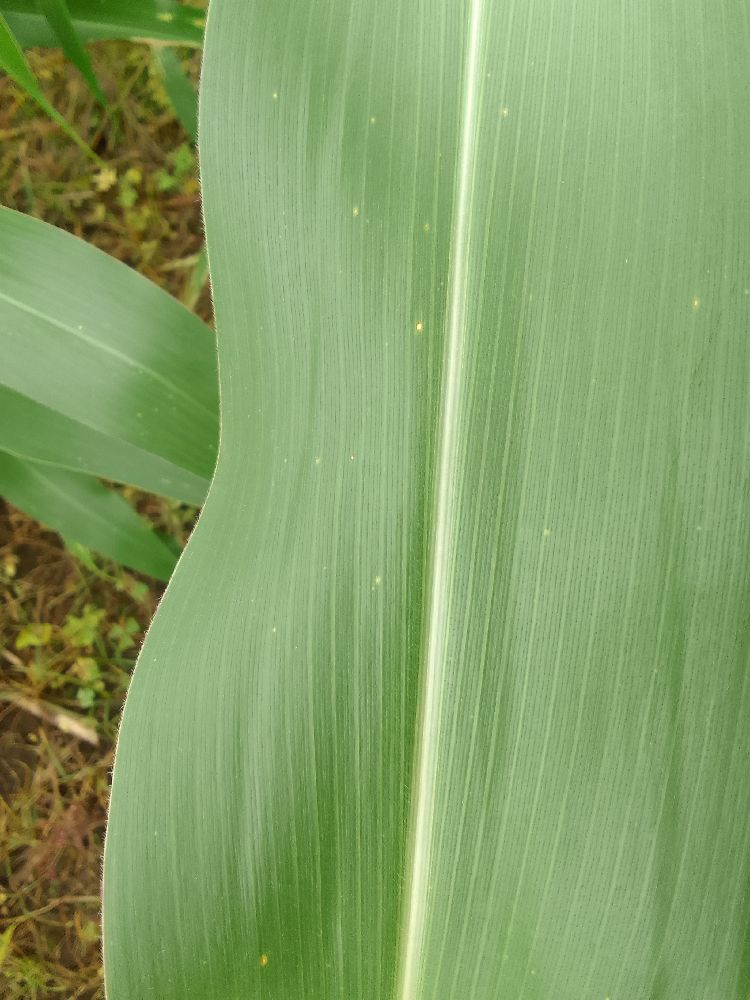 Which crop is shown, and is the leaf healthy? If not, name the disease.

maize, healthy
